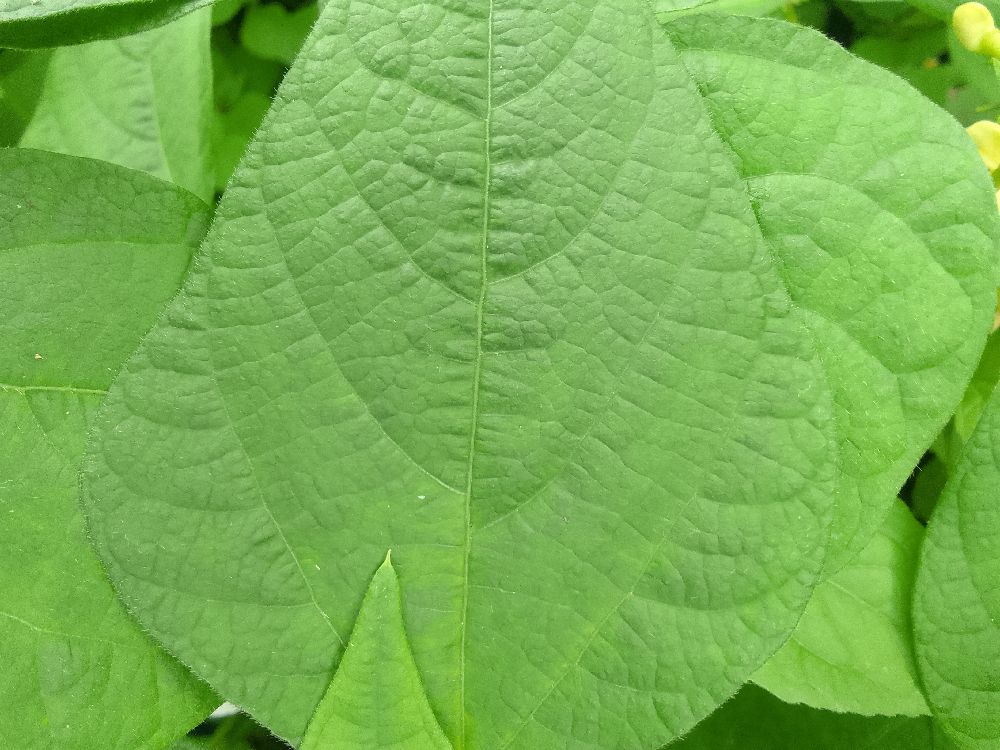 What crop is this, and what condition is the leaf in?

common bean, healthy
